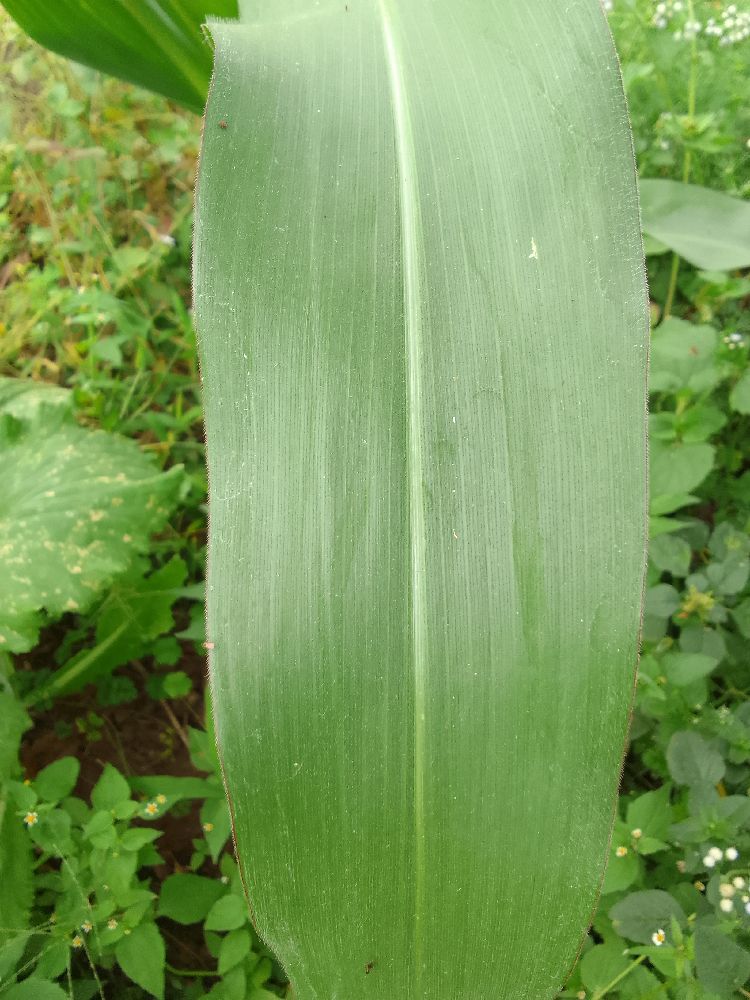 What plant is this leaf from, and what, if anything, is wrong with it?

maize, healthy
